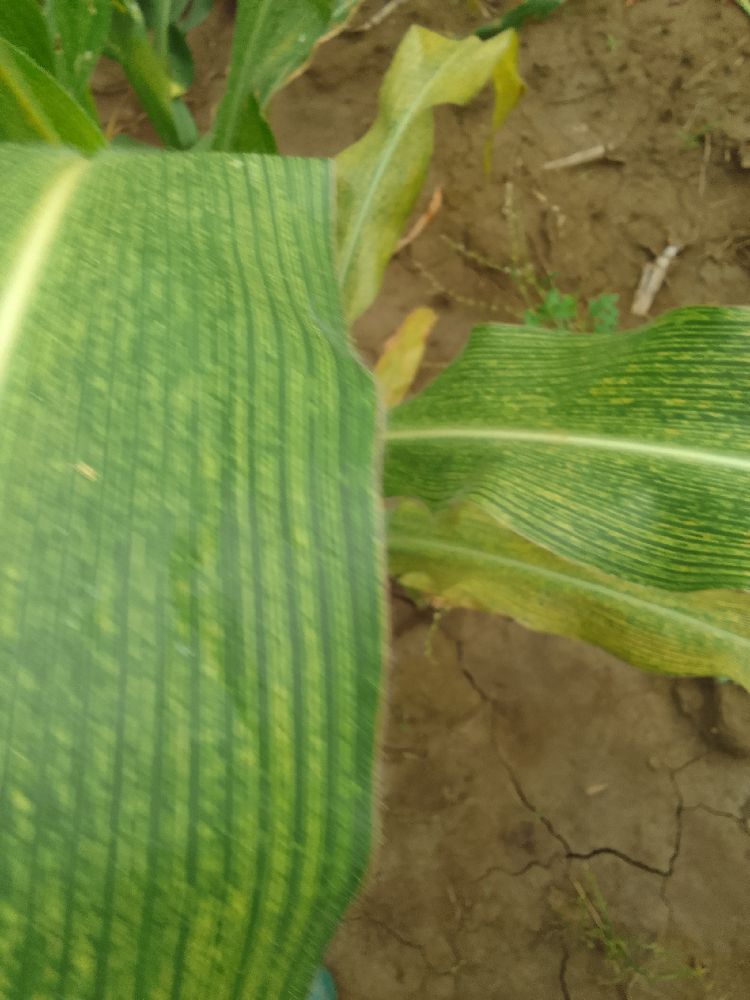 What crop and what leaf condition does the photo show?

maize, maize streak virus
